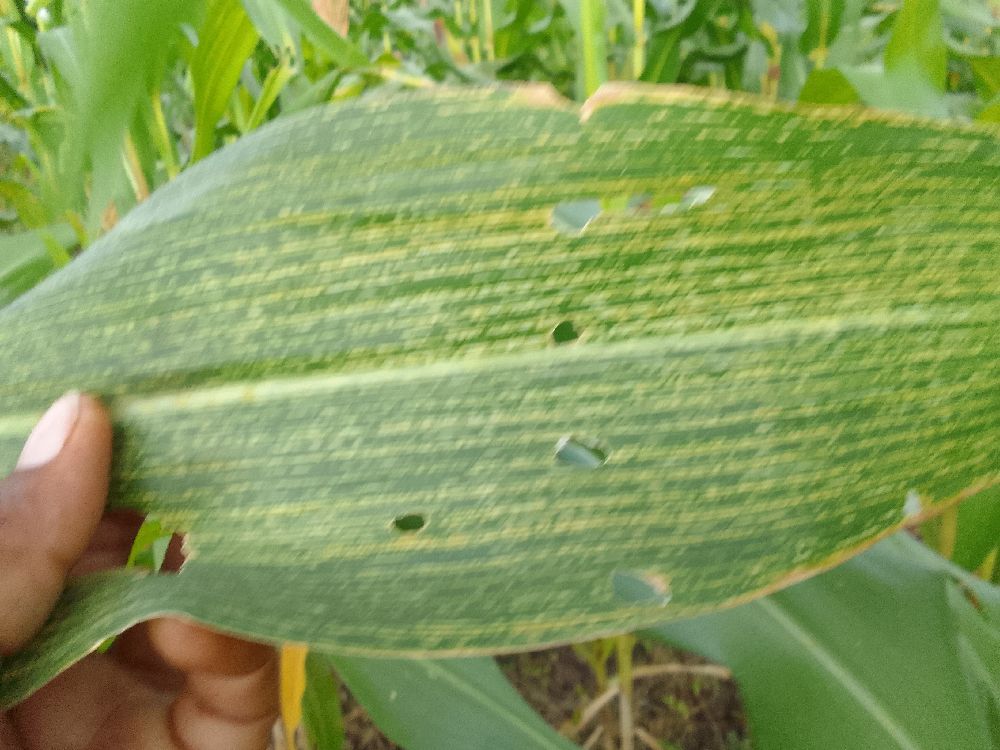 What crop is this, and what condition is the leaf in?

maize, maize streak virus
